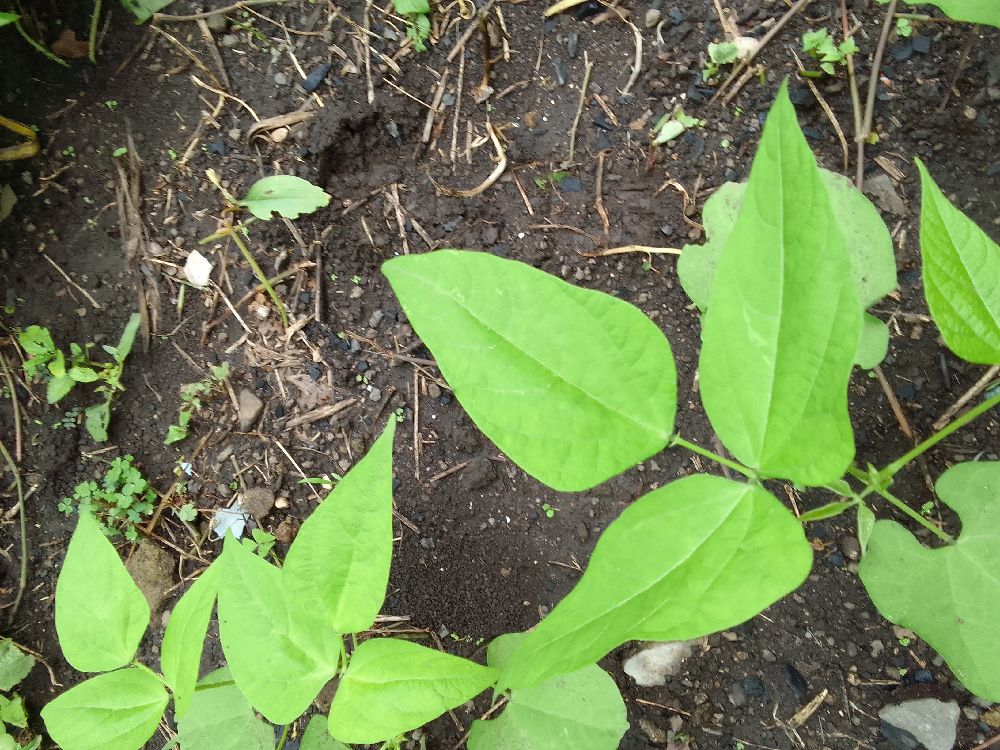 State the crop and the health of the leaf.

common bean, healthy
